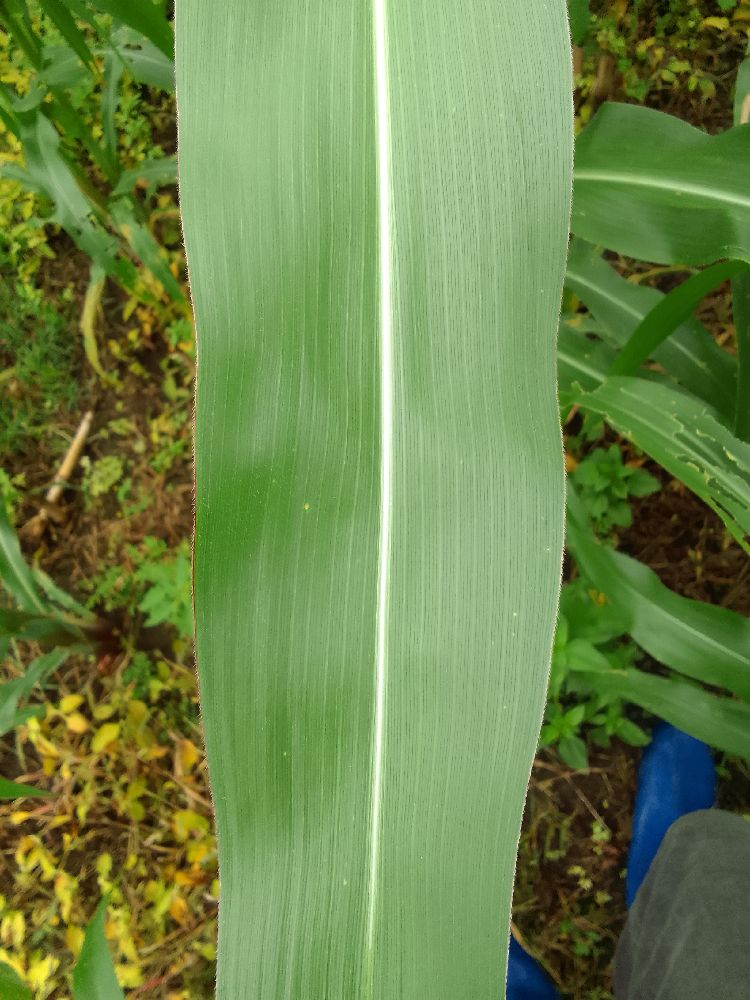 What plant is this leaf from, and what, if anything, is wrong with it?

maize, healthy
